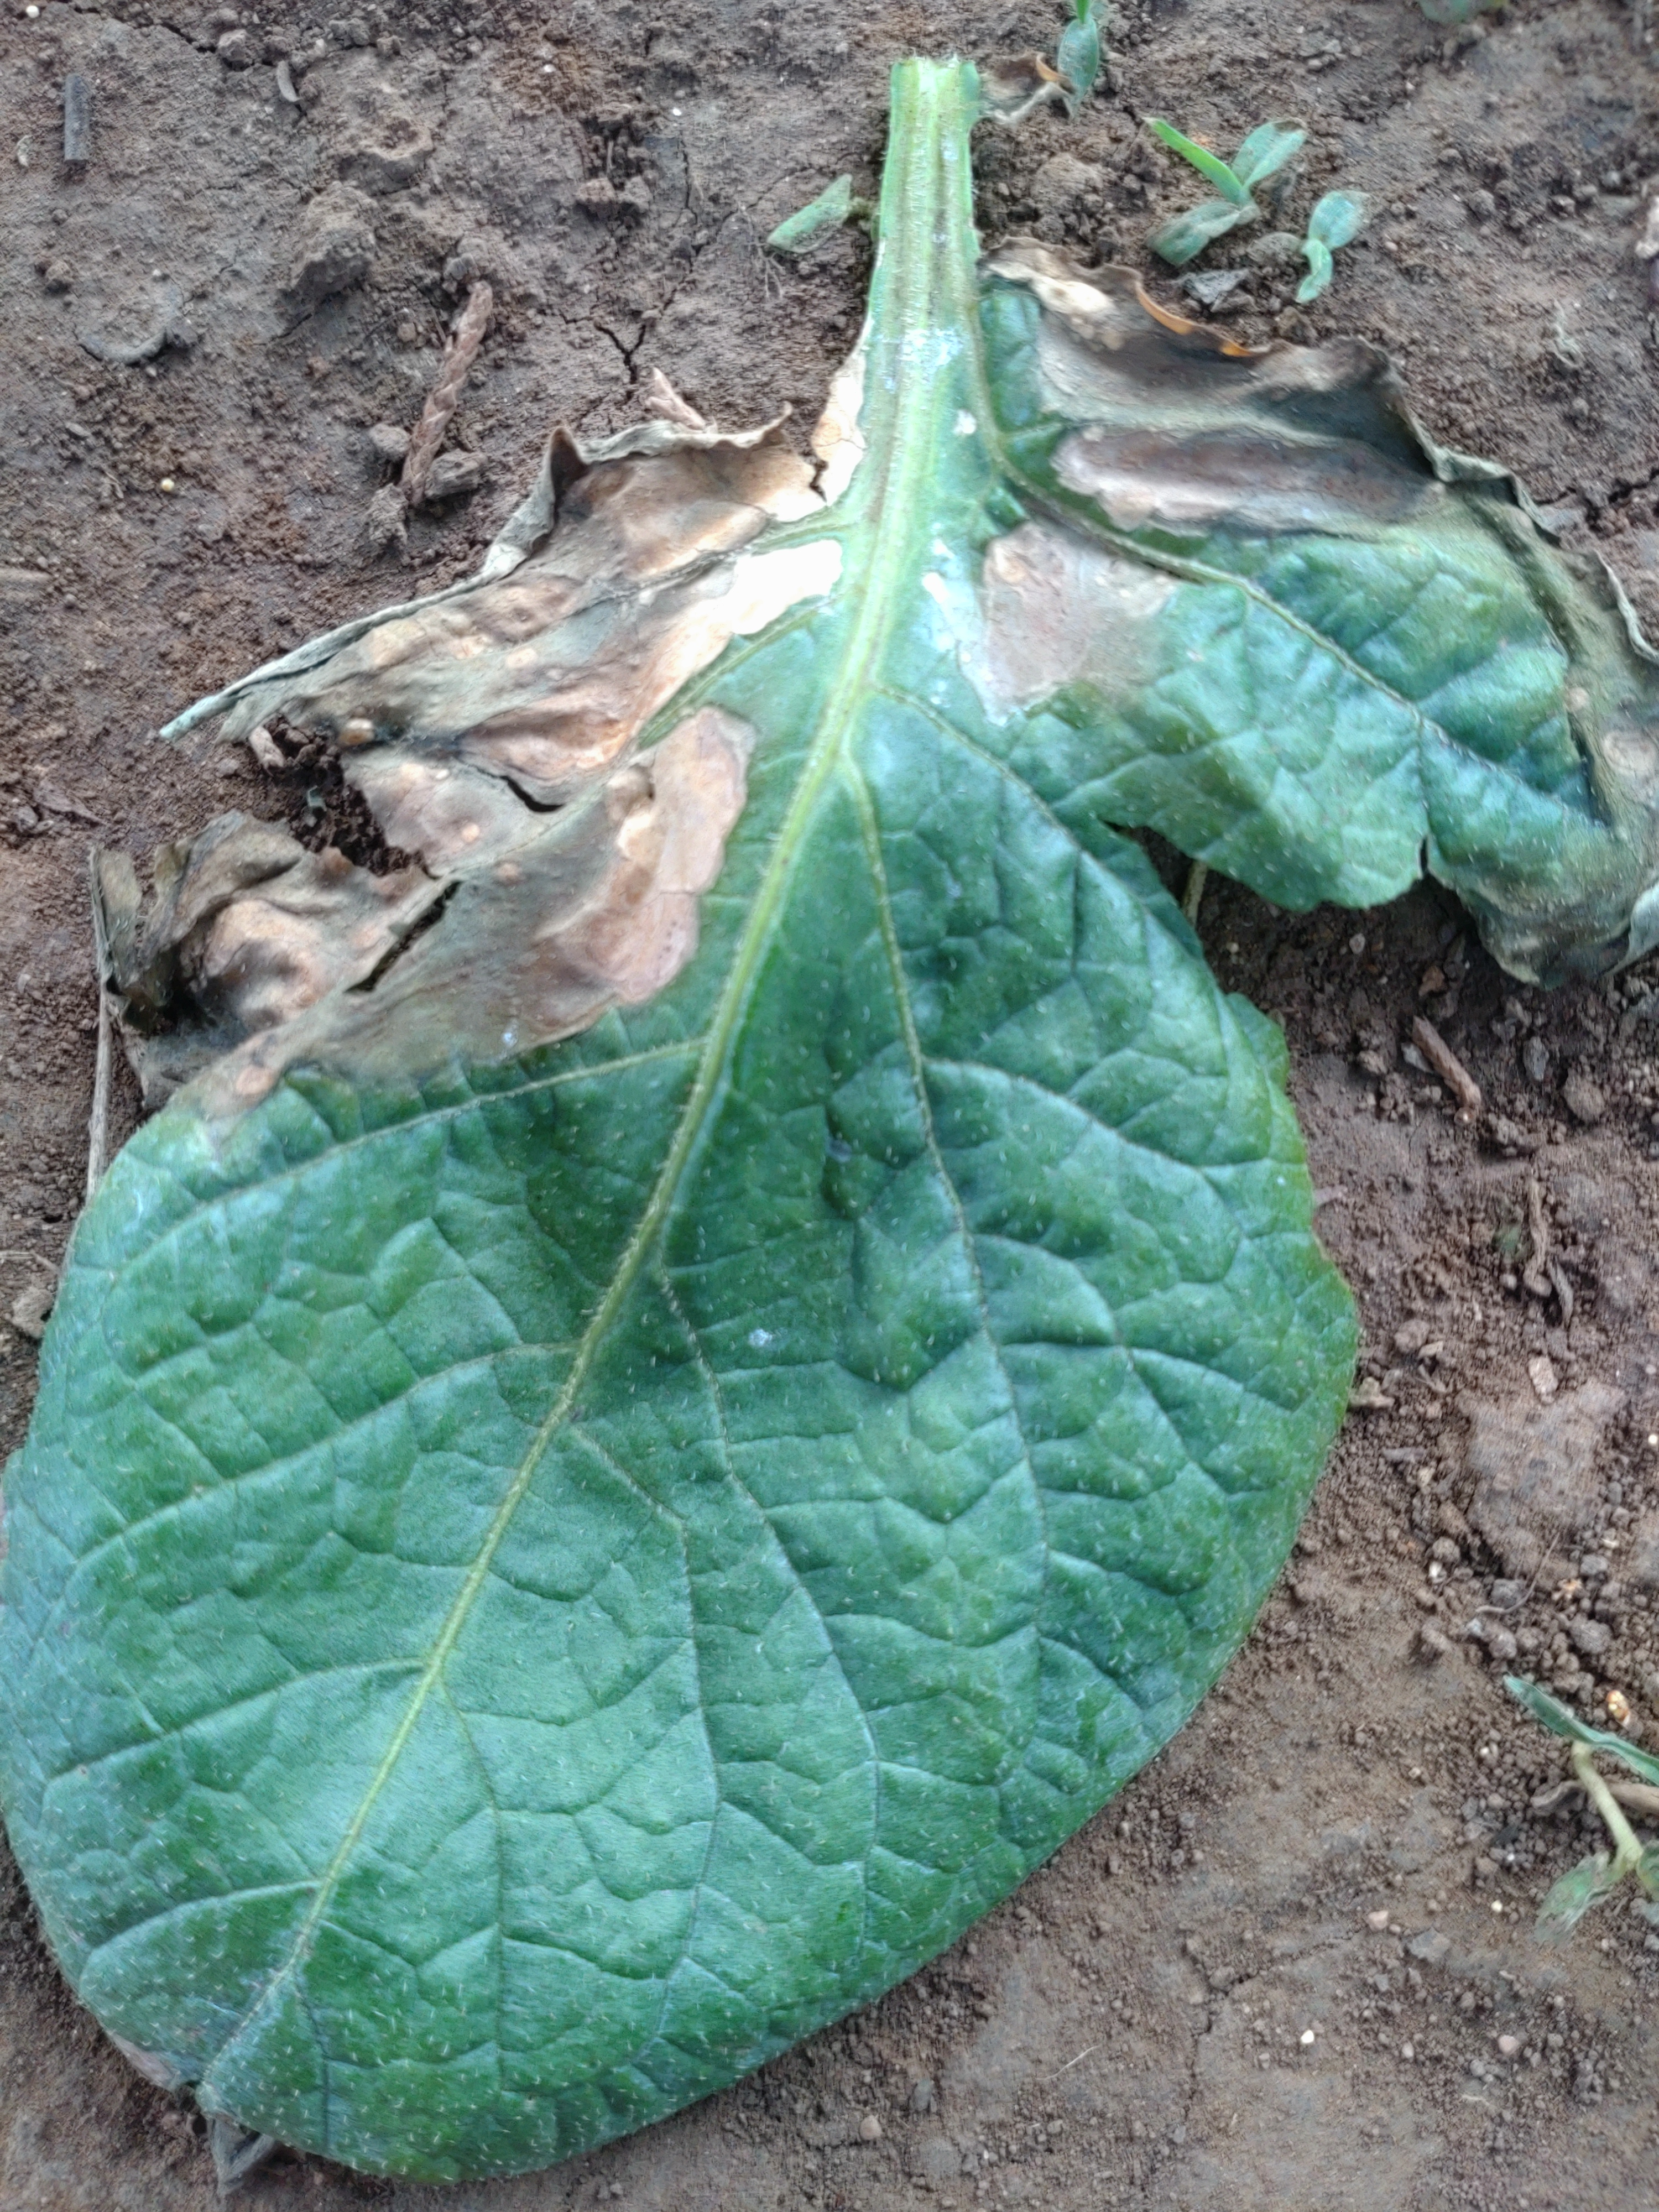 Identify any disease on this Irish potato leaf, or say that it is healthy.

early blight
